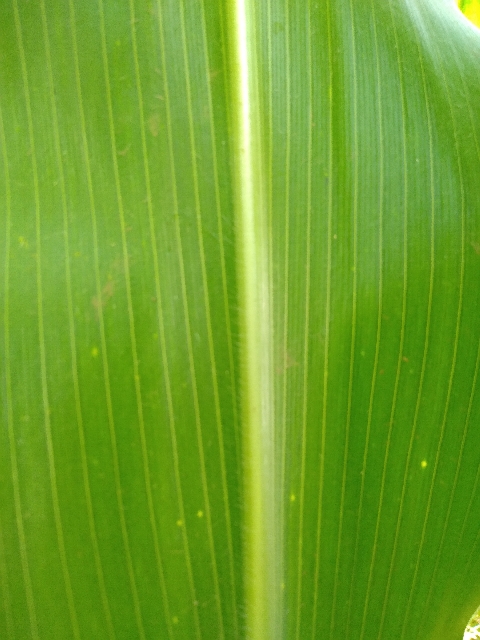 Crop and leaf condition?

maize, healthy
